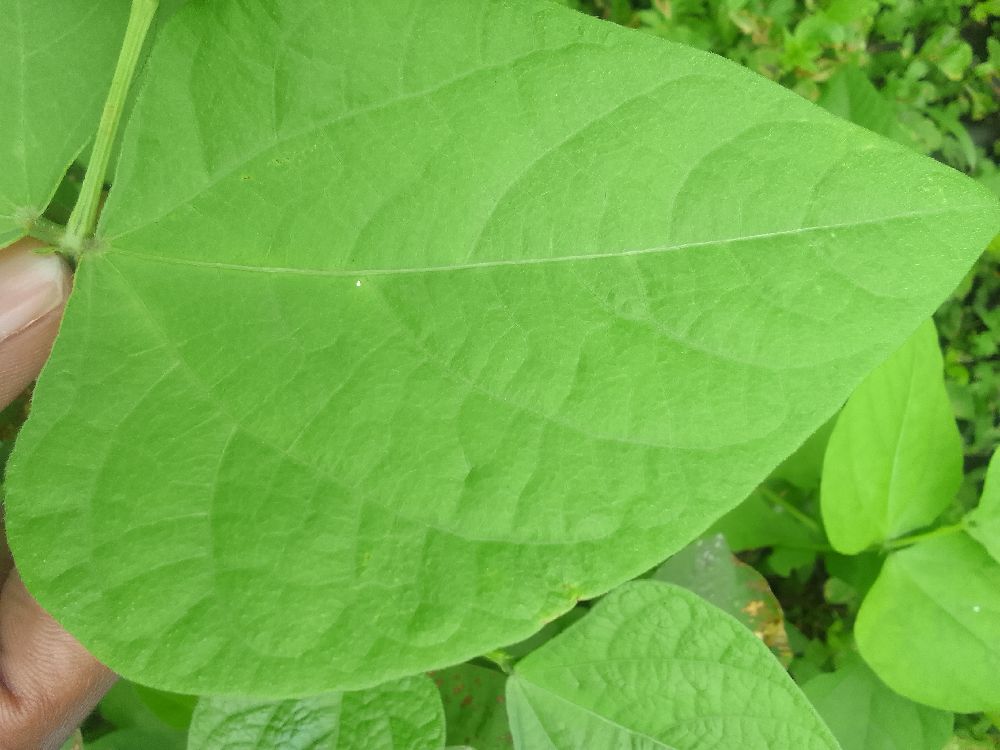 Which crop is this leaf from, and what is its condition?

common bean, healthy
